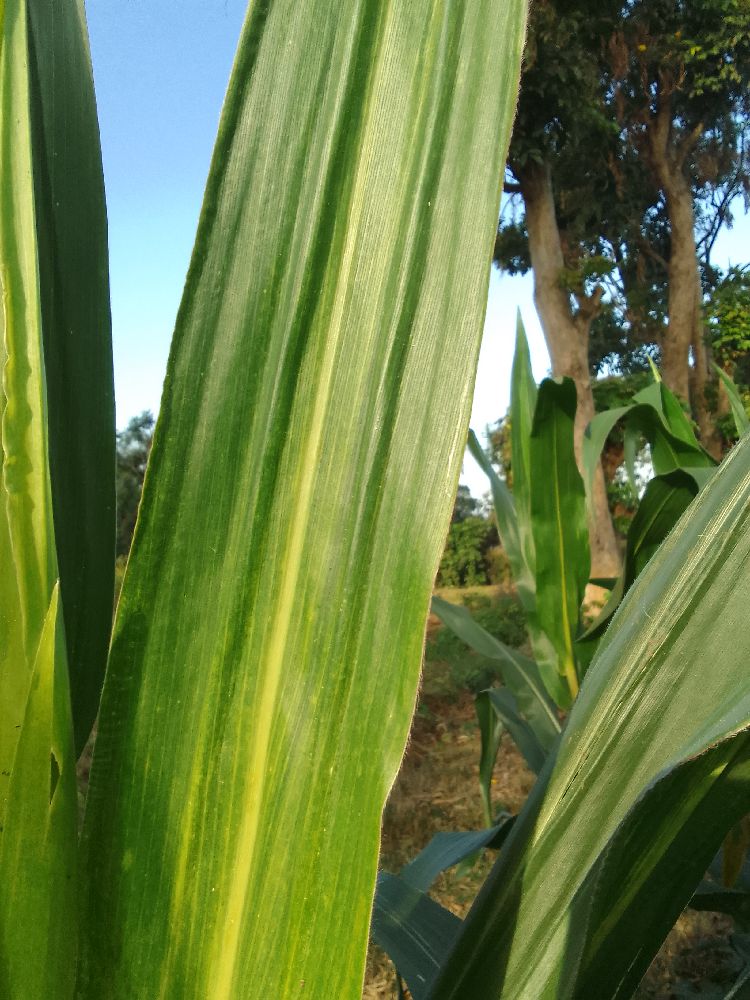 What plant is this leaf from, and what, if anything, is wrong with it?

maize, maize lethal necrosis
